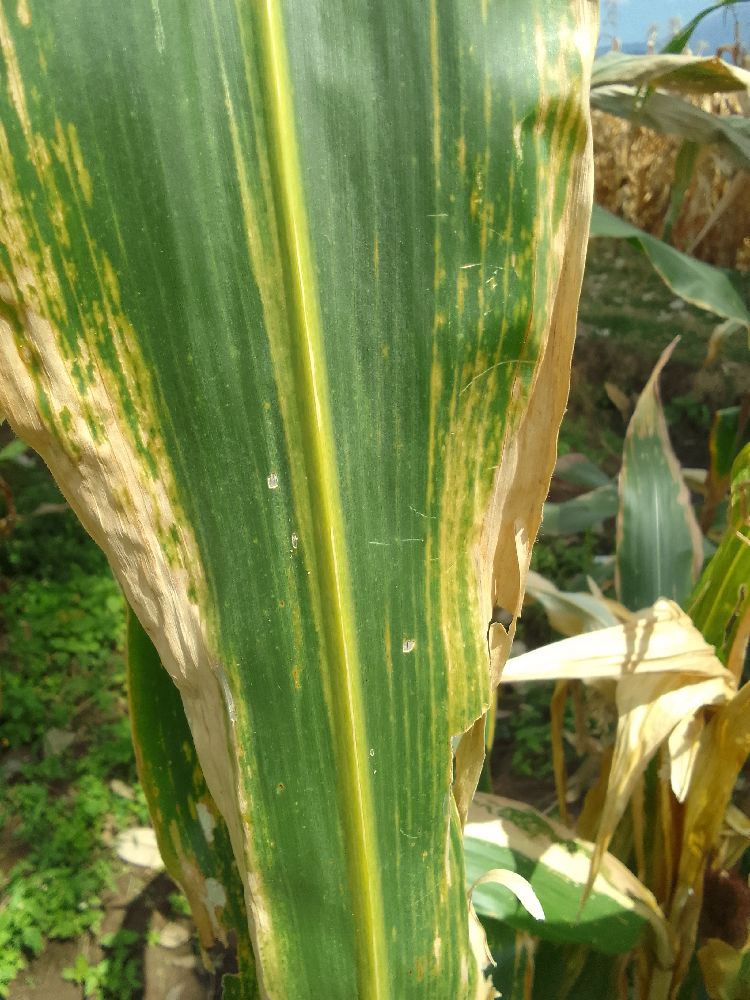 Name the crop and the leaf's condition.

maize, maize lethal necrosis
